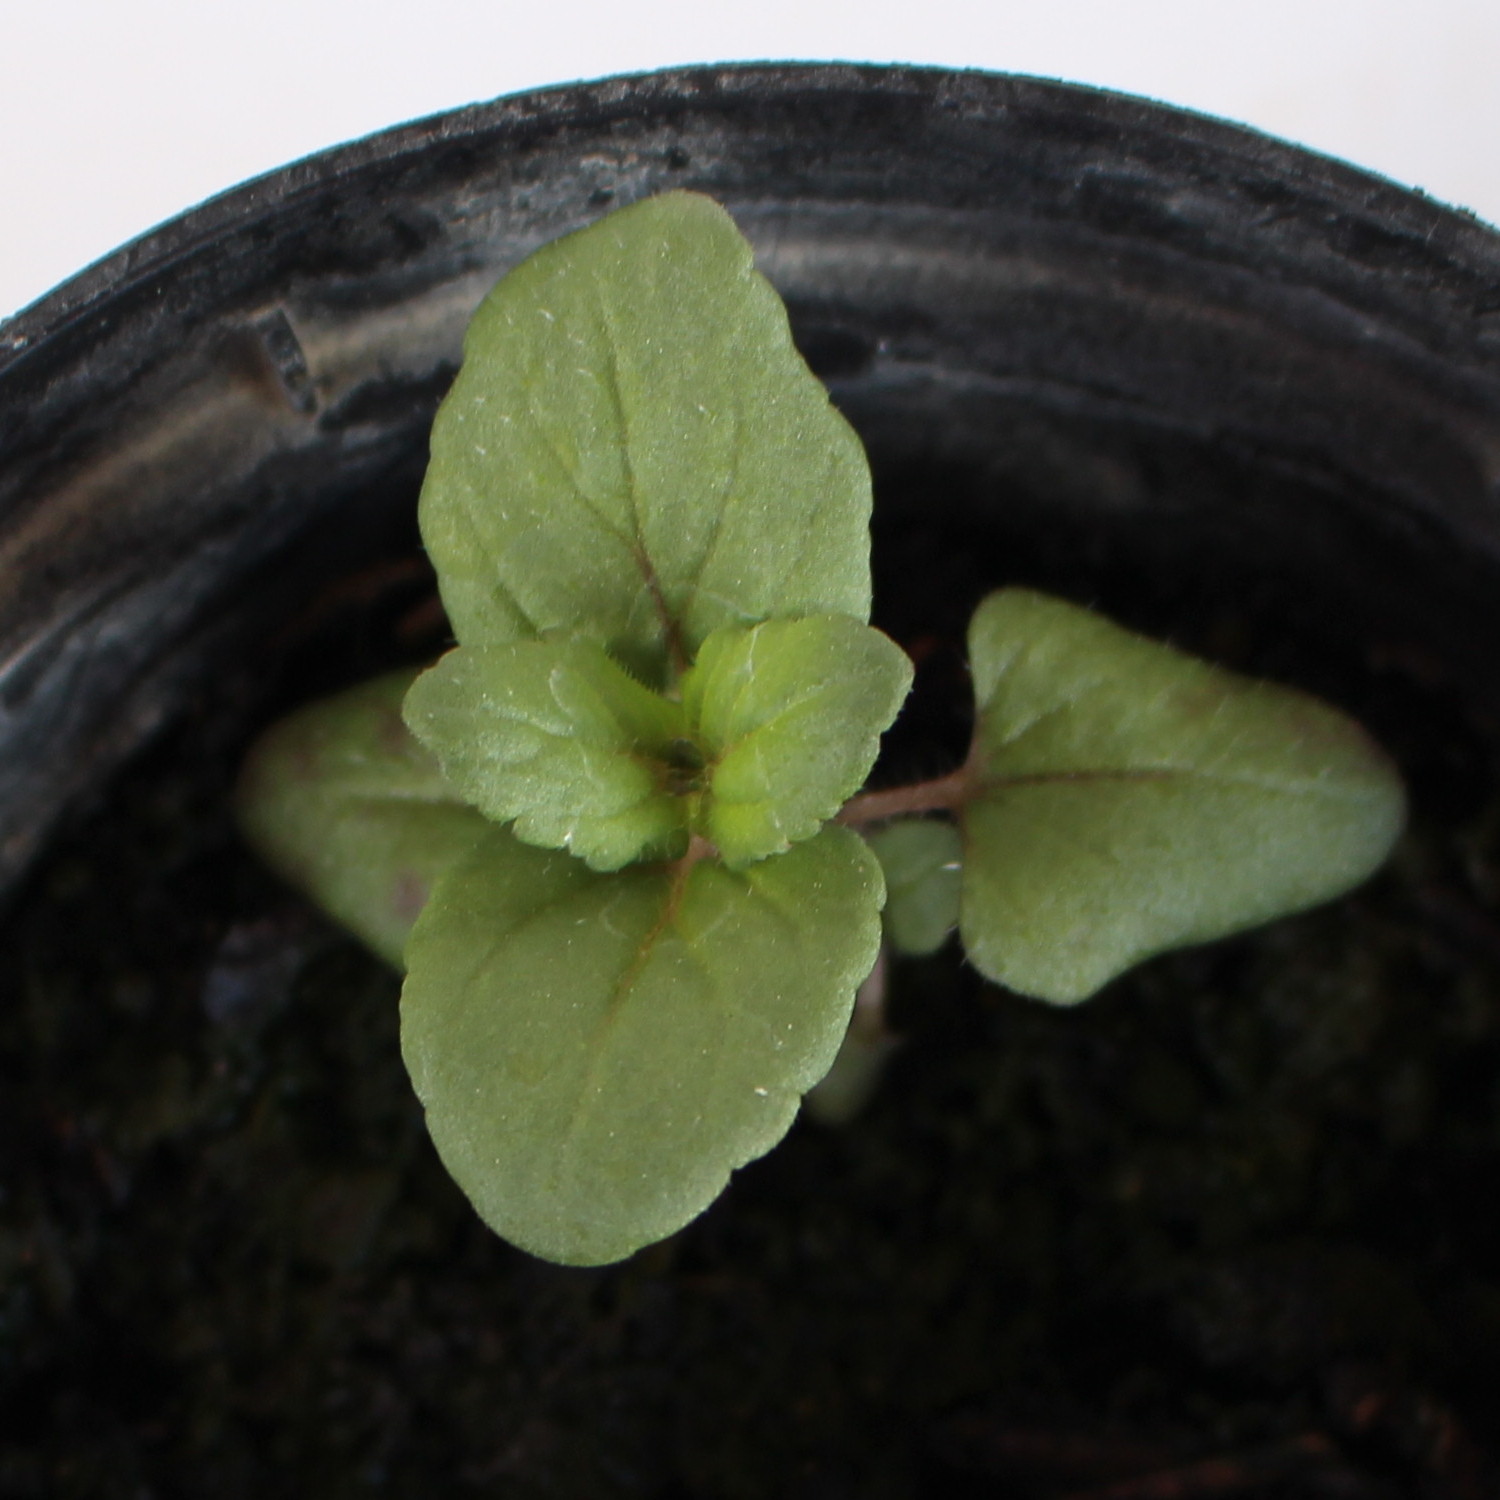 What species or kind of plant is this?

Veronica persica
